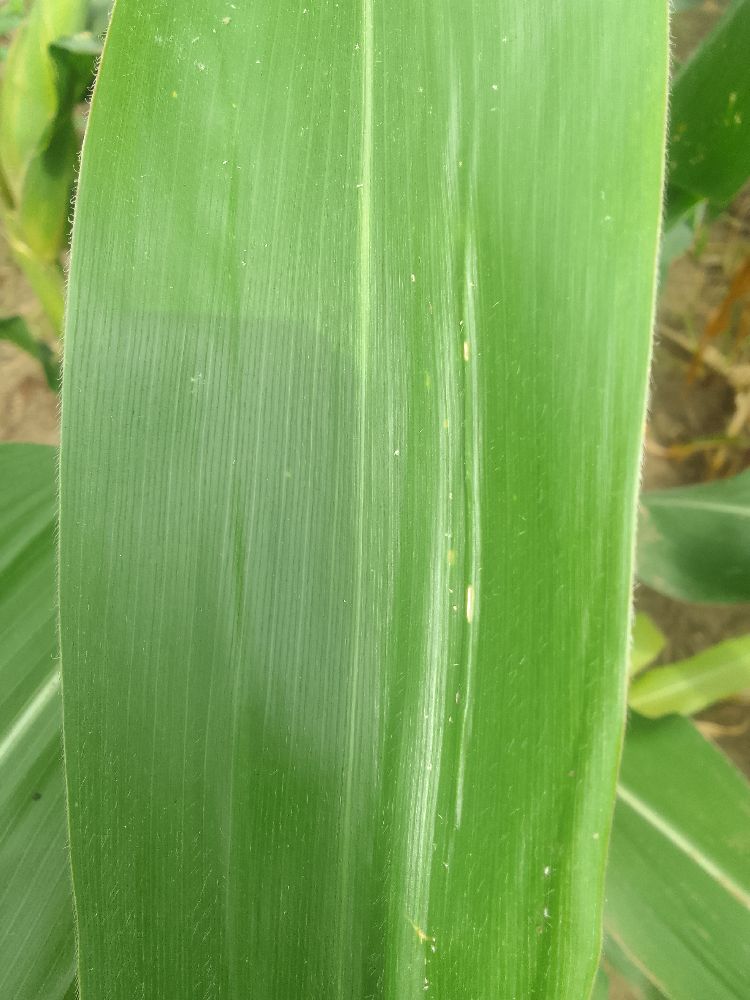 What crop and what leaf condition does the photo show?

maize, healthy
